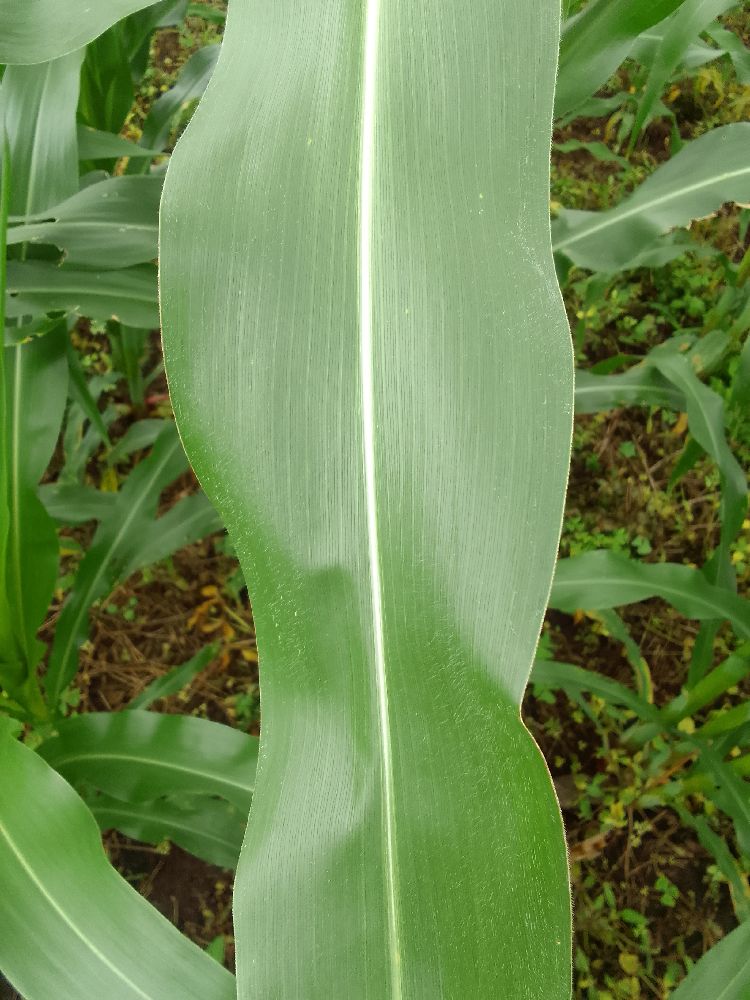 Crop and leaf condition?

maize, healthy
